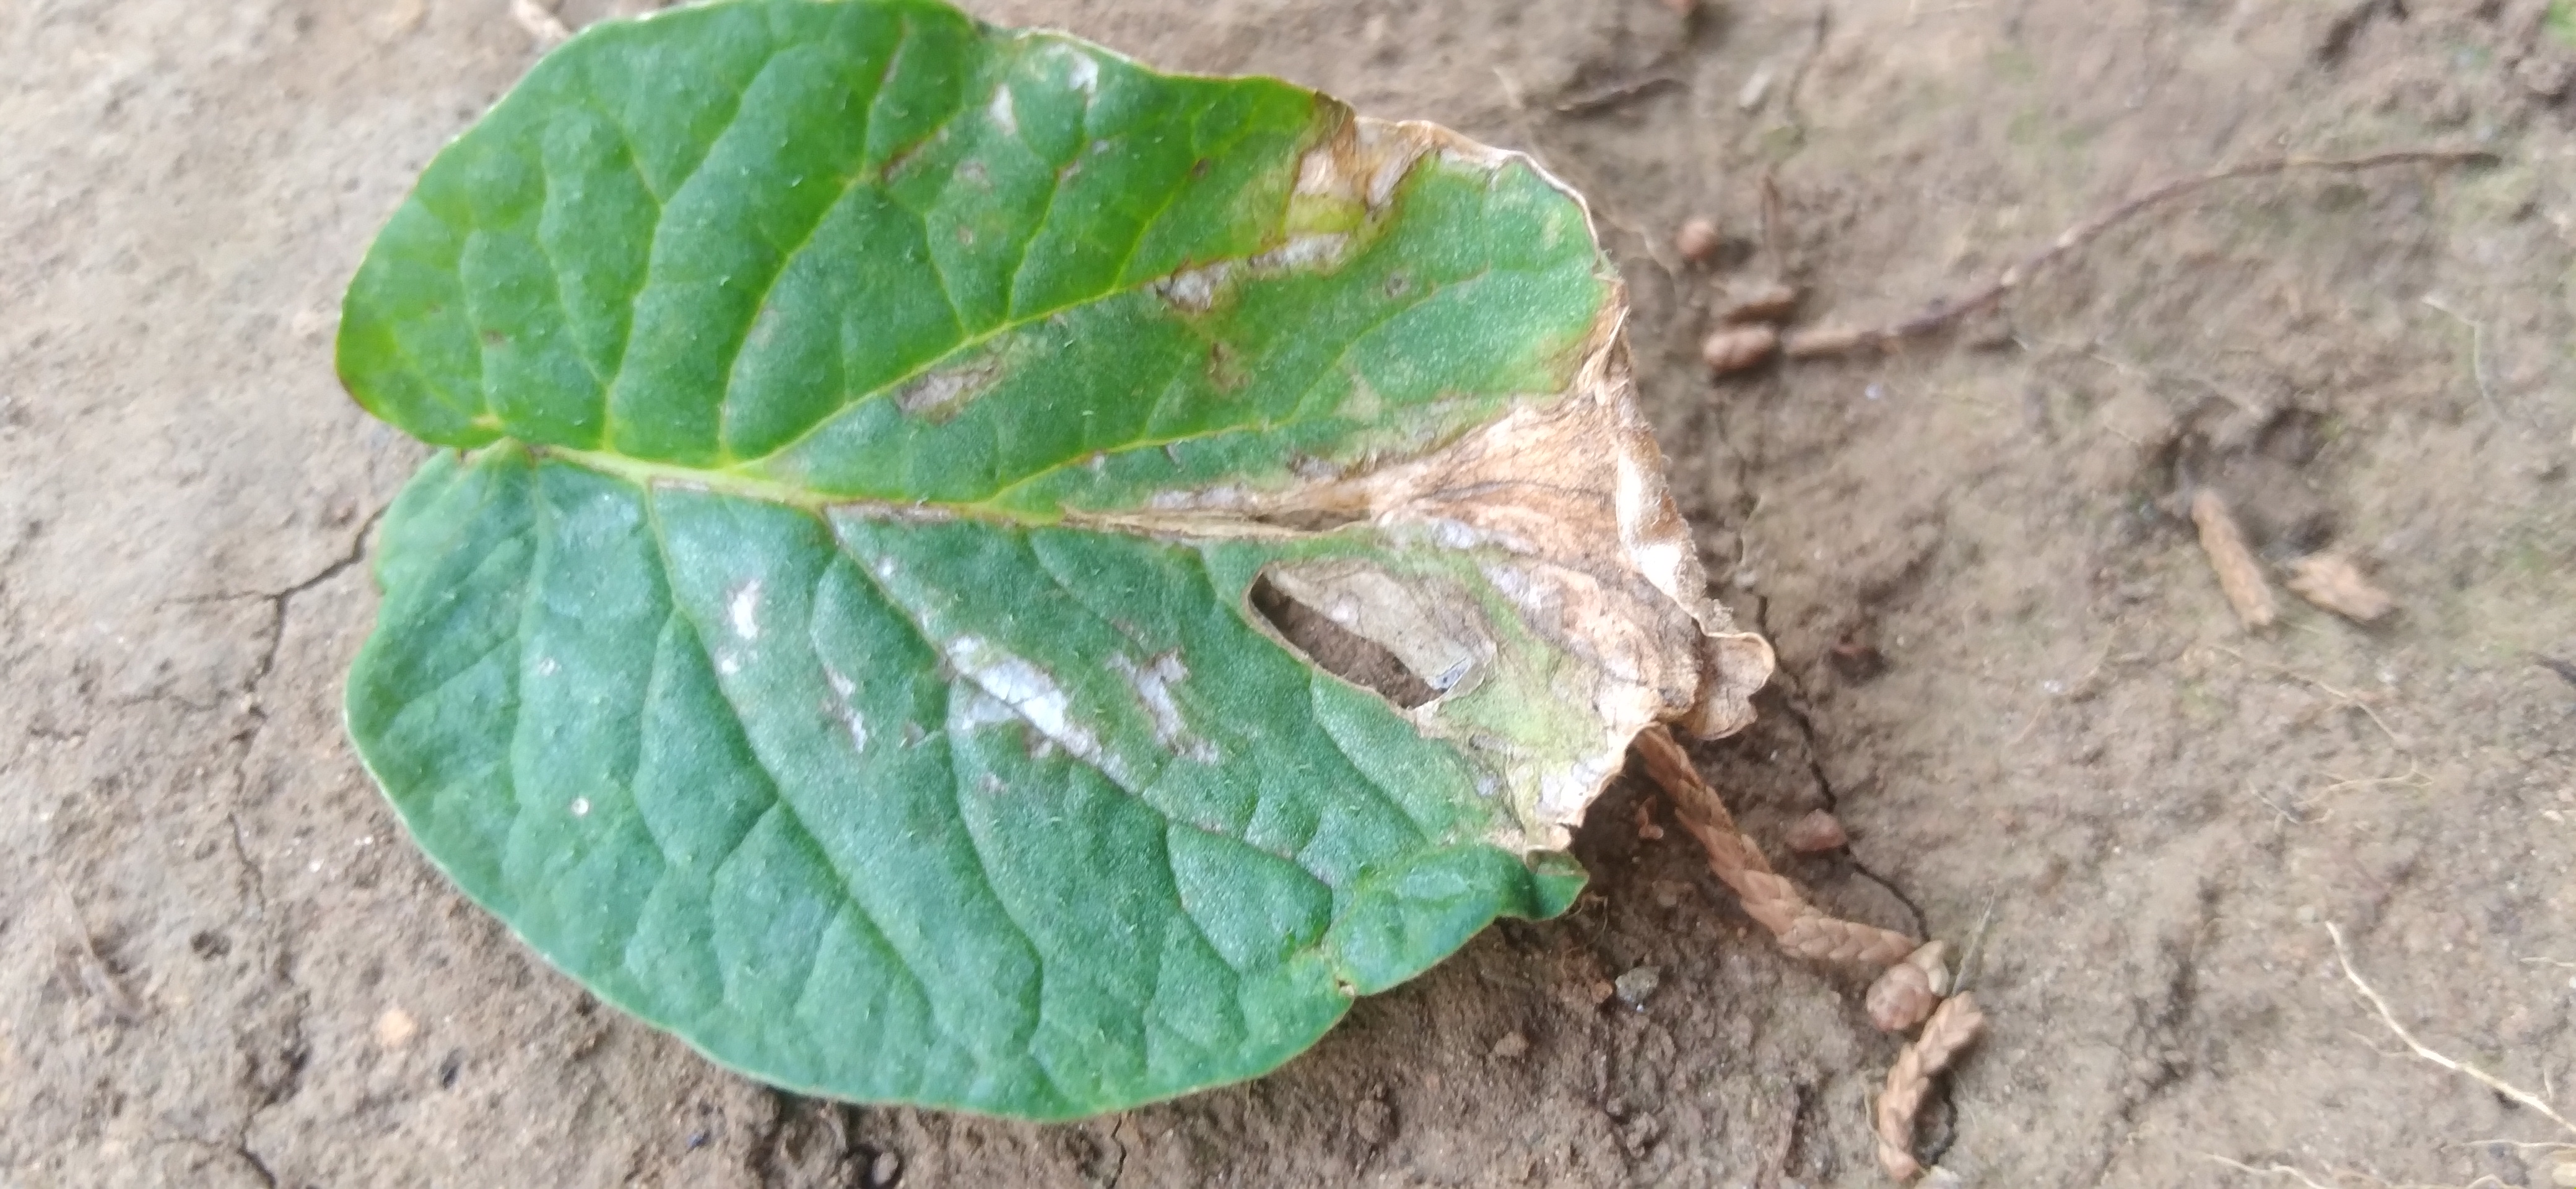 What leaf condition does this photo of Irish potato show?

early blight
